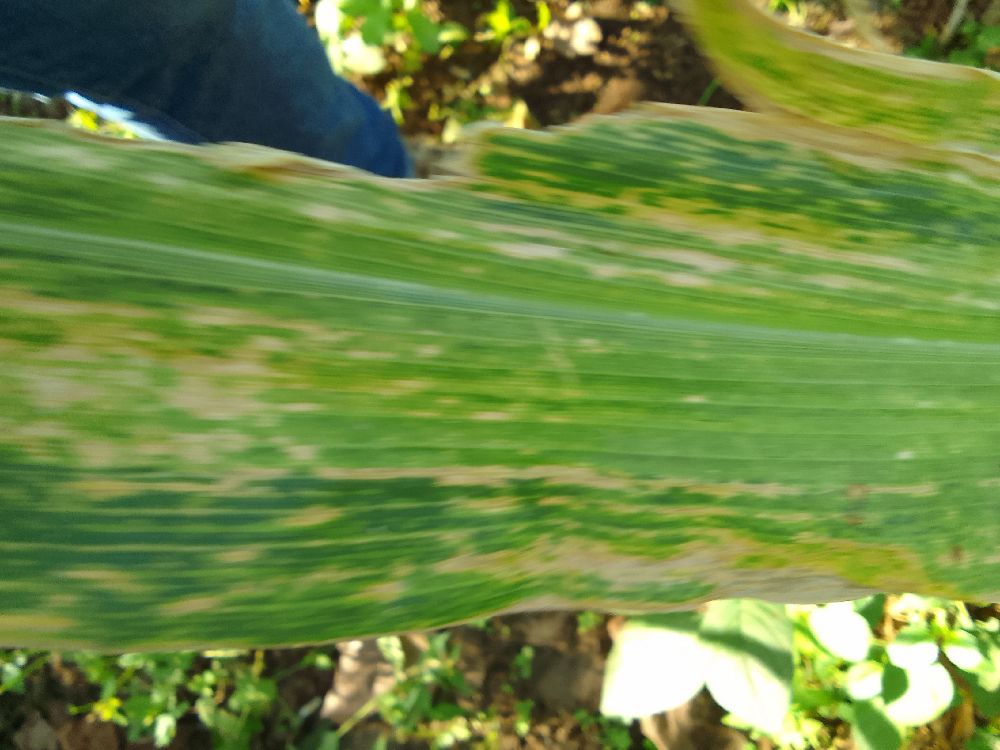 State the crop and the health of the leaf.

maize, maize lethal necrosis
